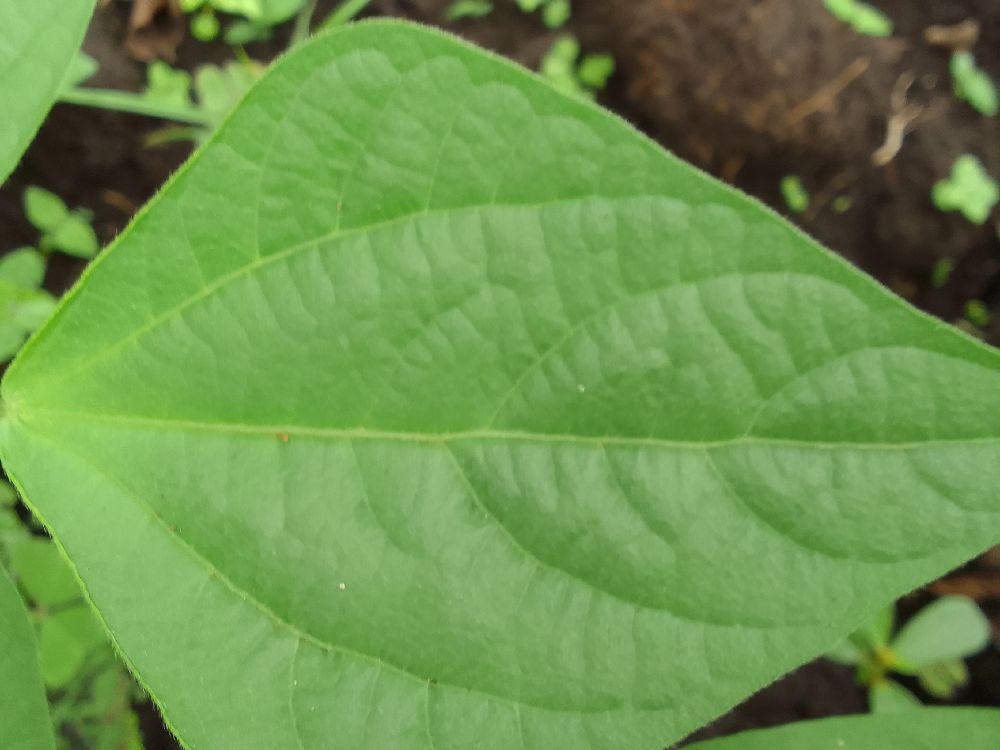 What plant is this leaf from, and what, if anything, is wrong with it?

common bean, healthy
